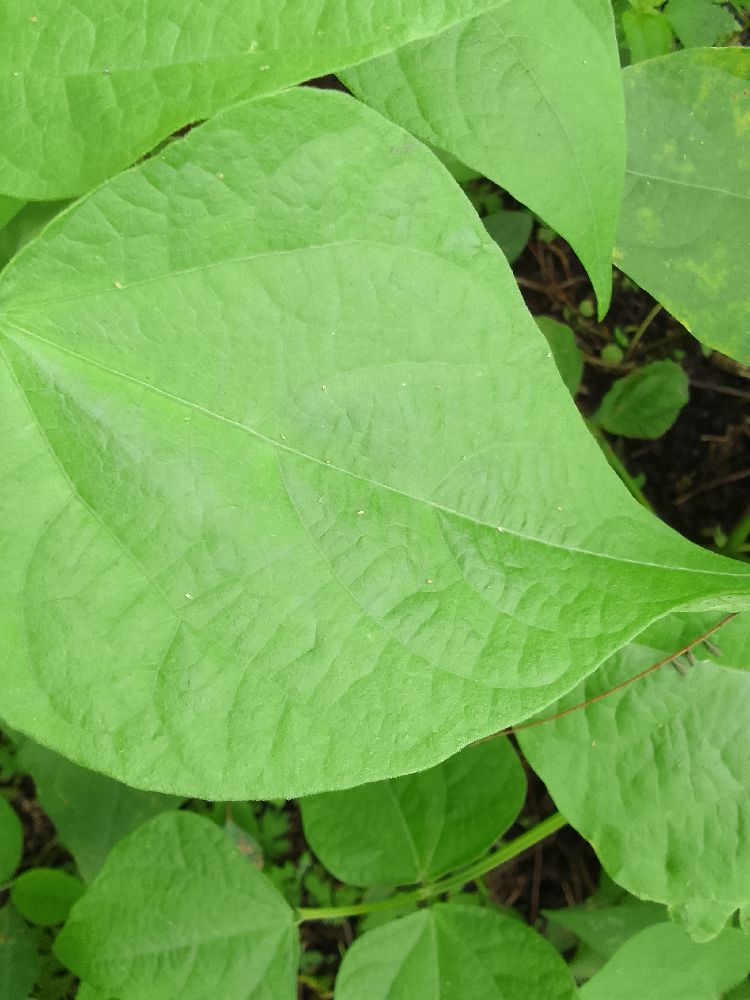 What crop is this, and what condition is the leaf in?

common bean, healthy
